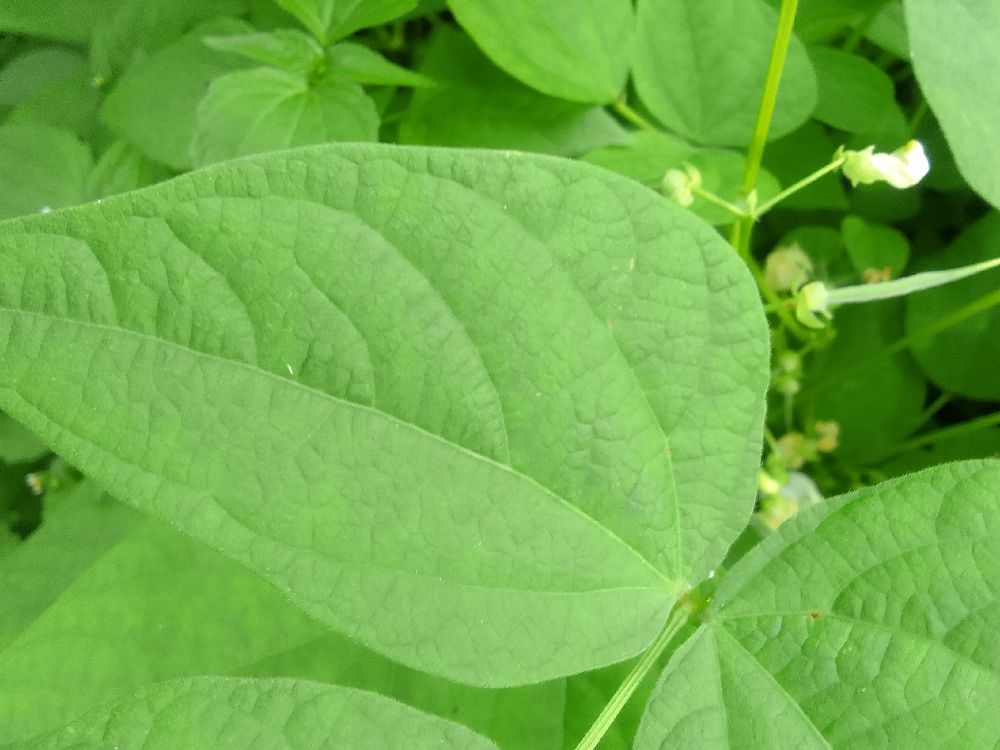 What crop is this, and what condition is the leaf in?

common bean, healthy
